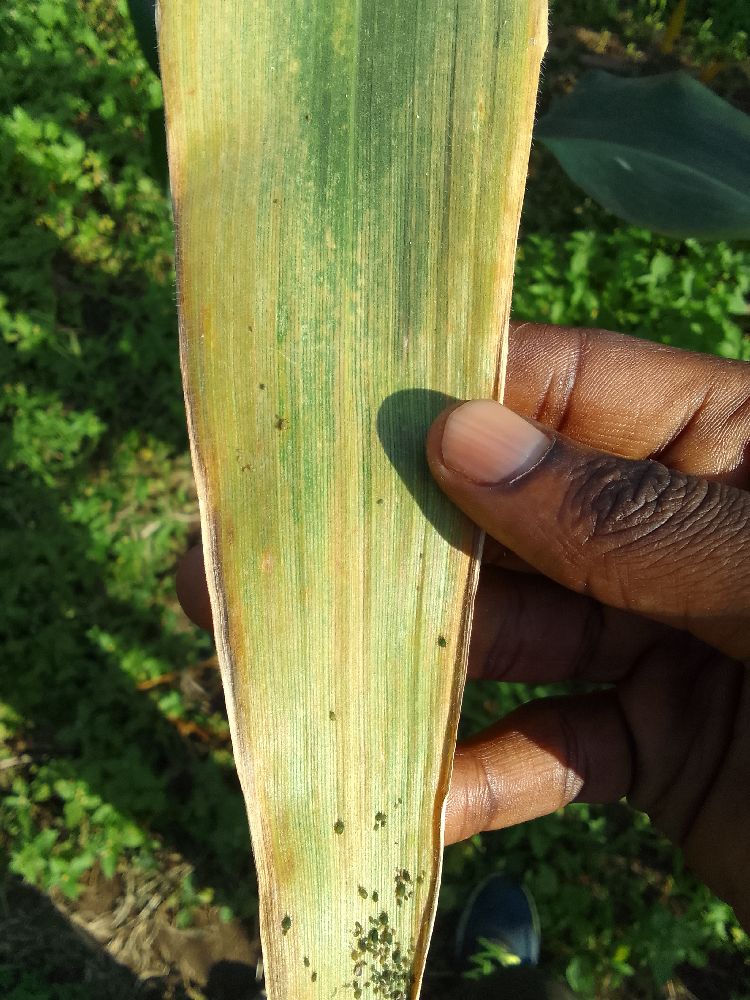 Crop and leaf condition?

maize, maize lethal necrosis
